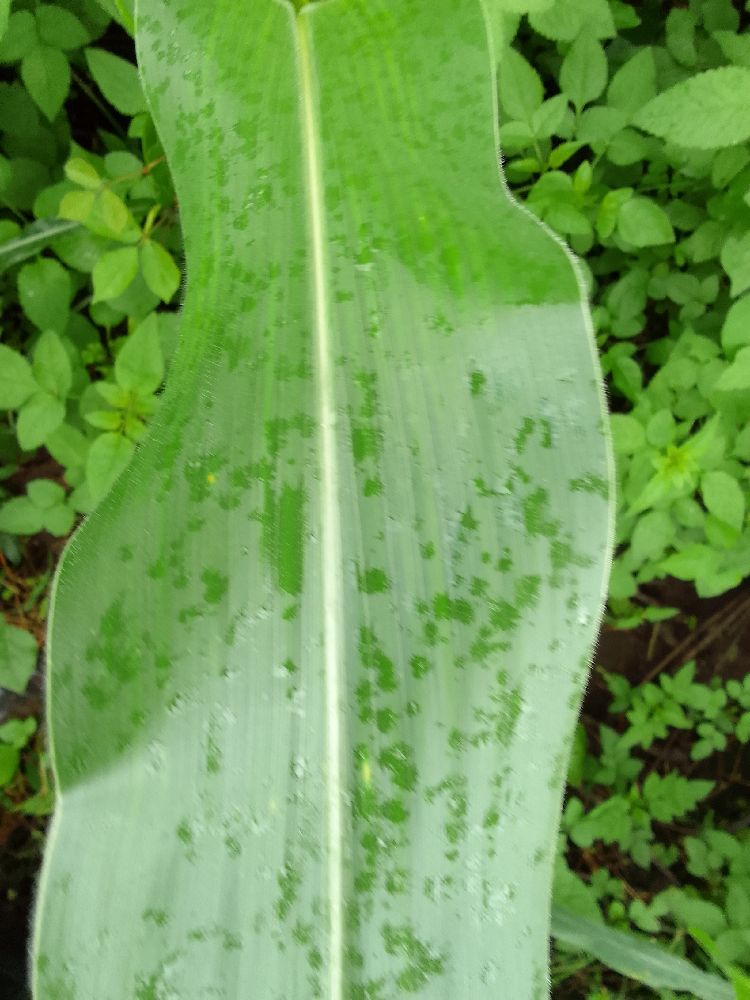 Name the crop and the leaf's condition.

maize, healthy
